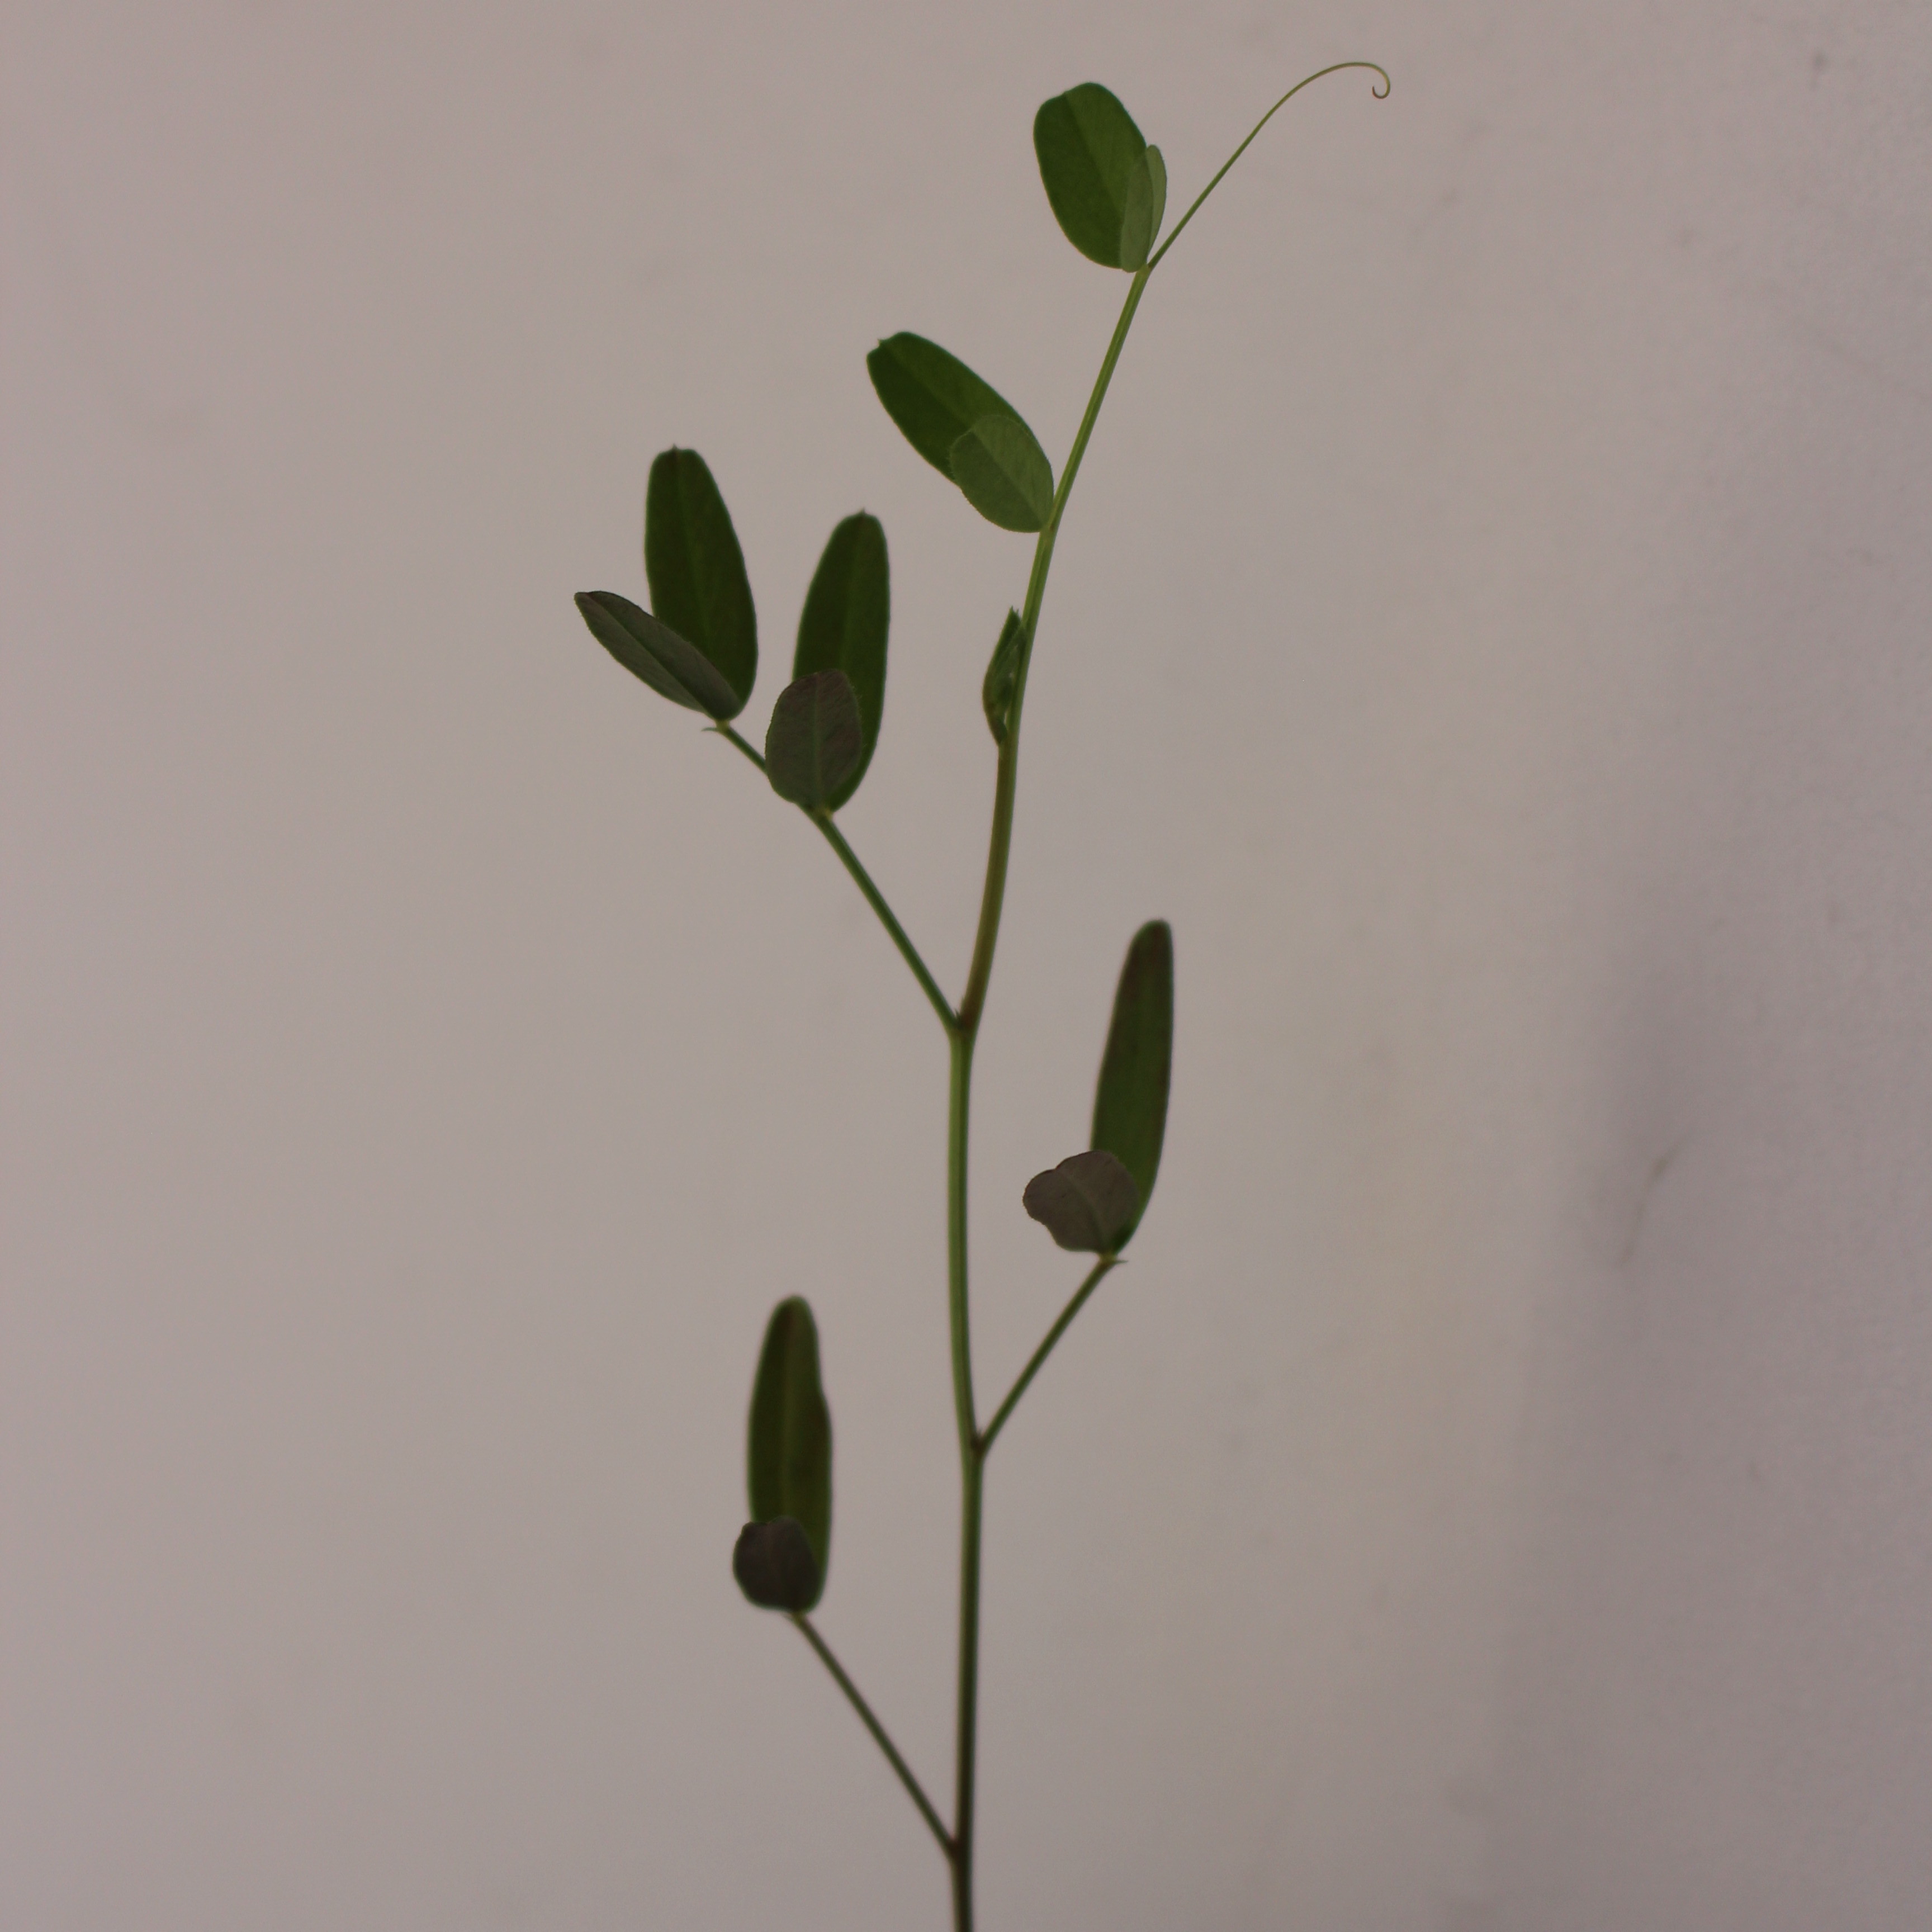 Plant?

Vicia sativa
